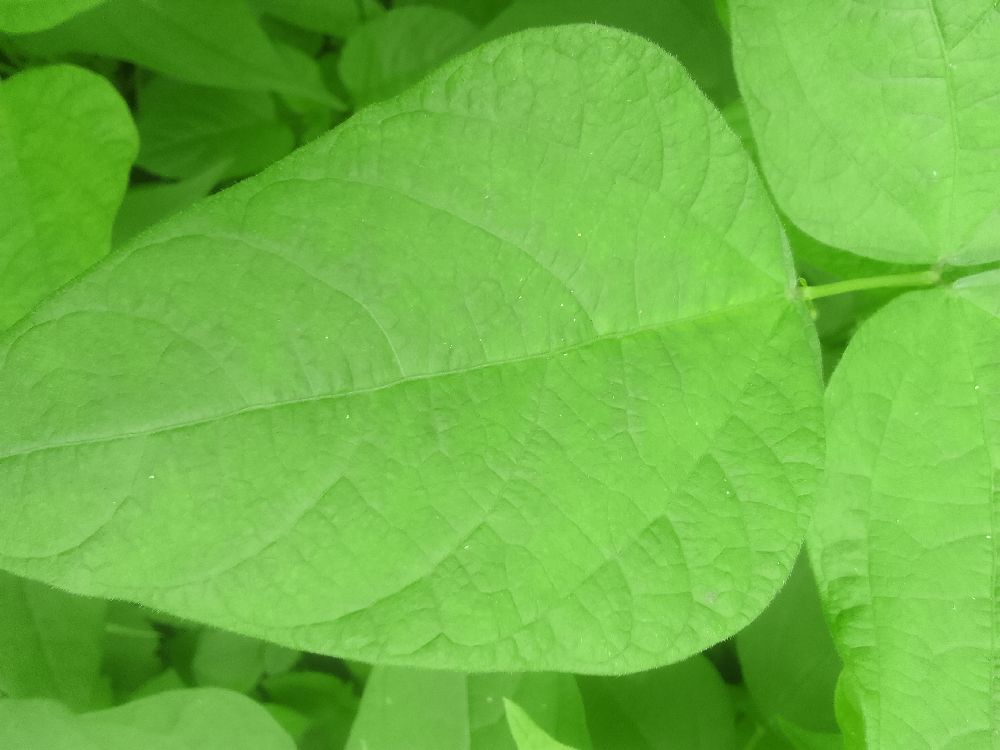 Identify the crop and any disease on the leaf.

common bean, healthy
